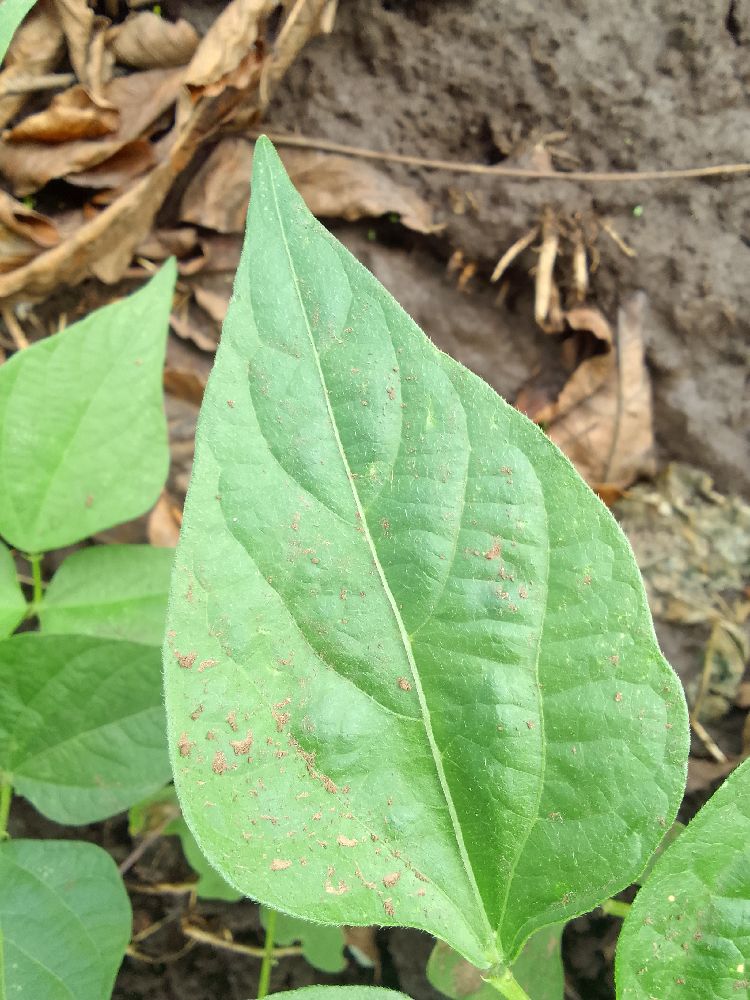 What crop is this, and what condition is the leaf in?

common bean, healthy
